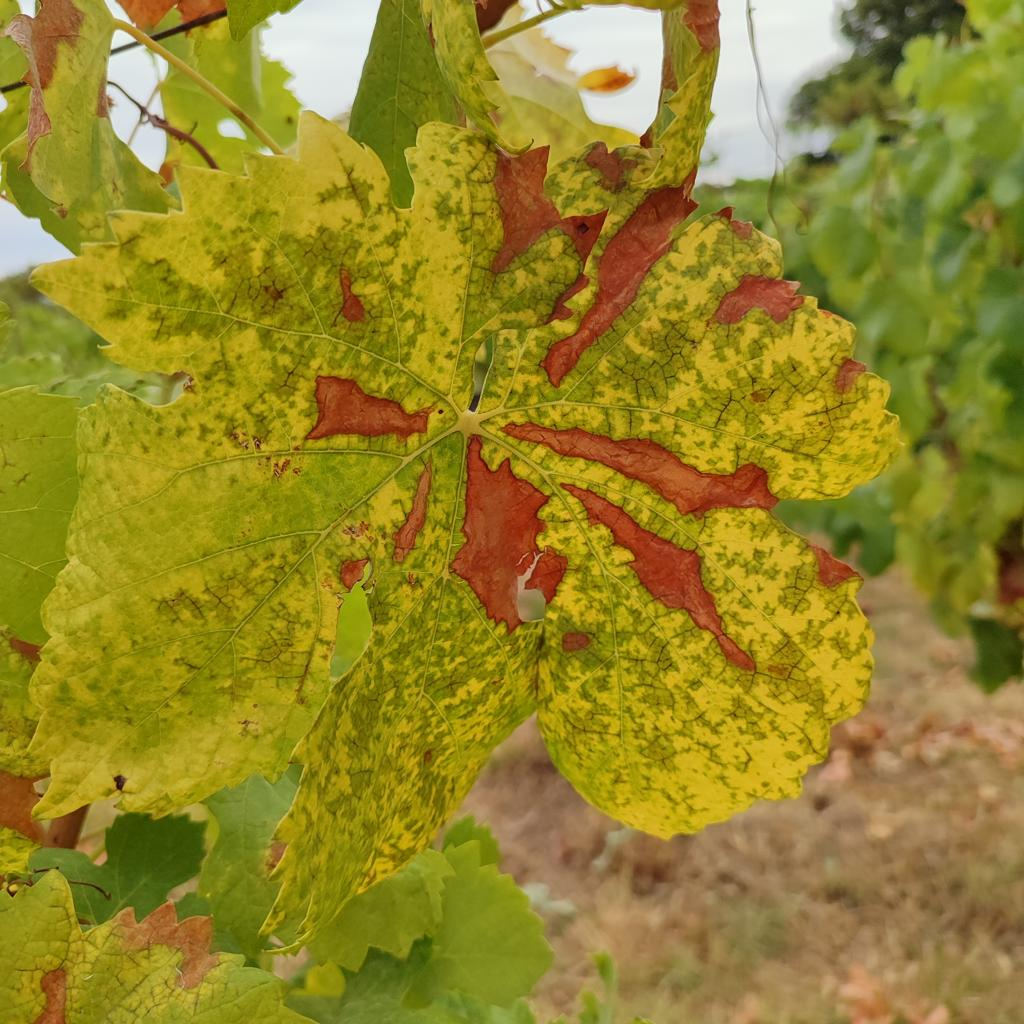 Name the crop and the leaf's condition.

grapevine, esca complex
